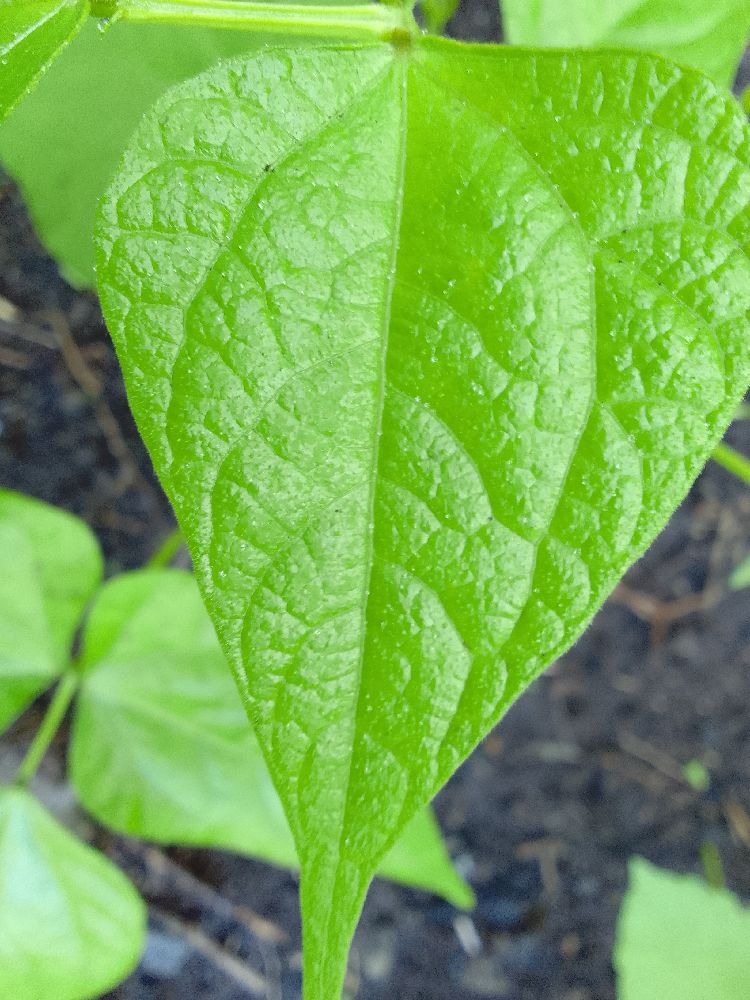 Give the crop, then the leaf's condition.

common bean, healthy
